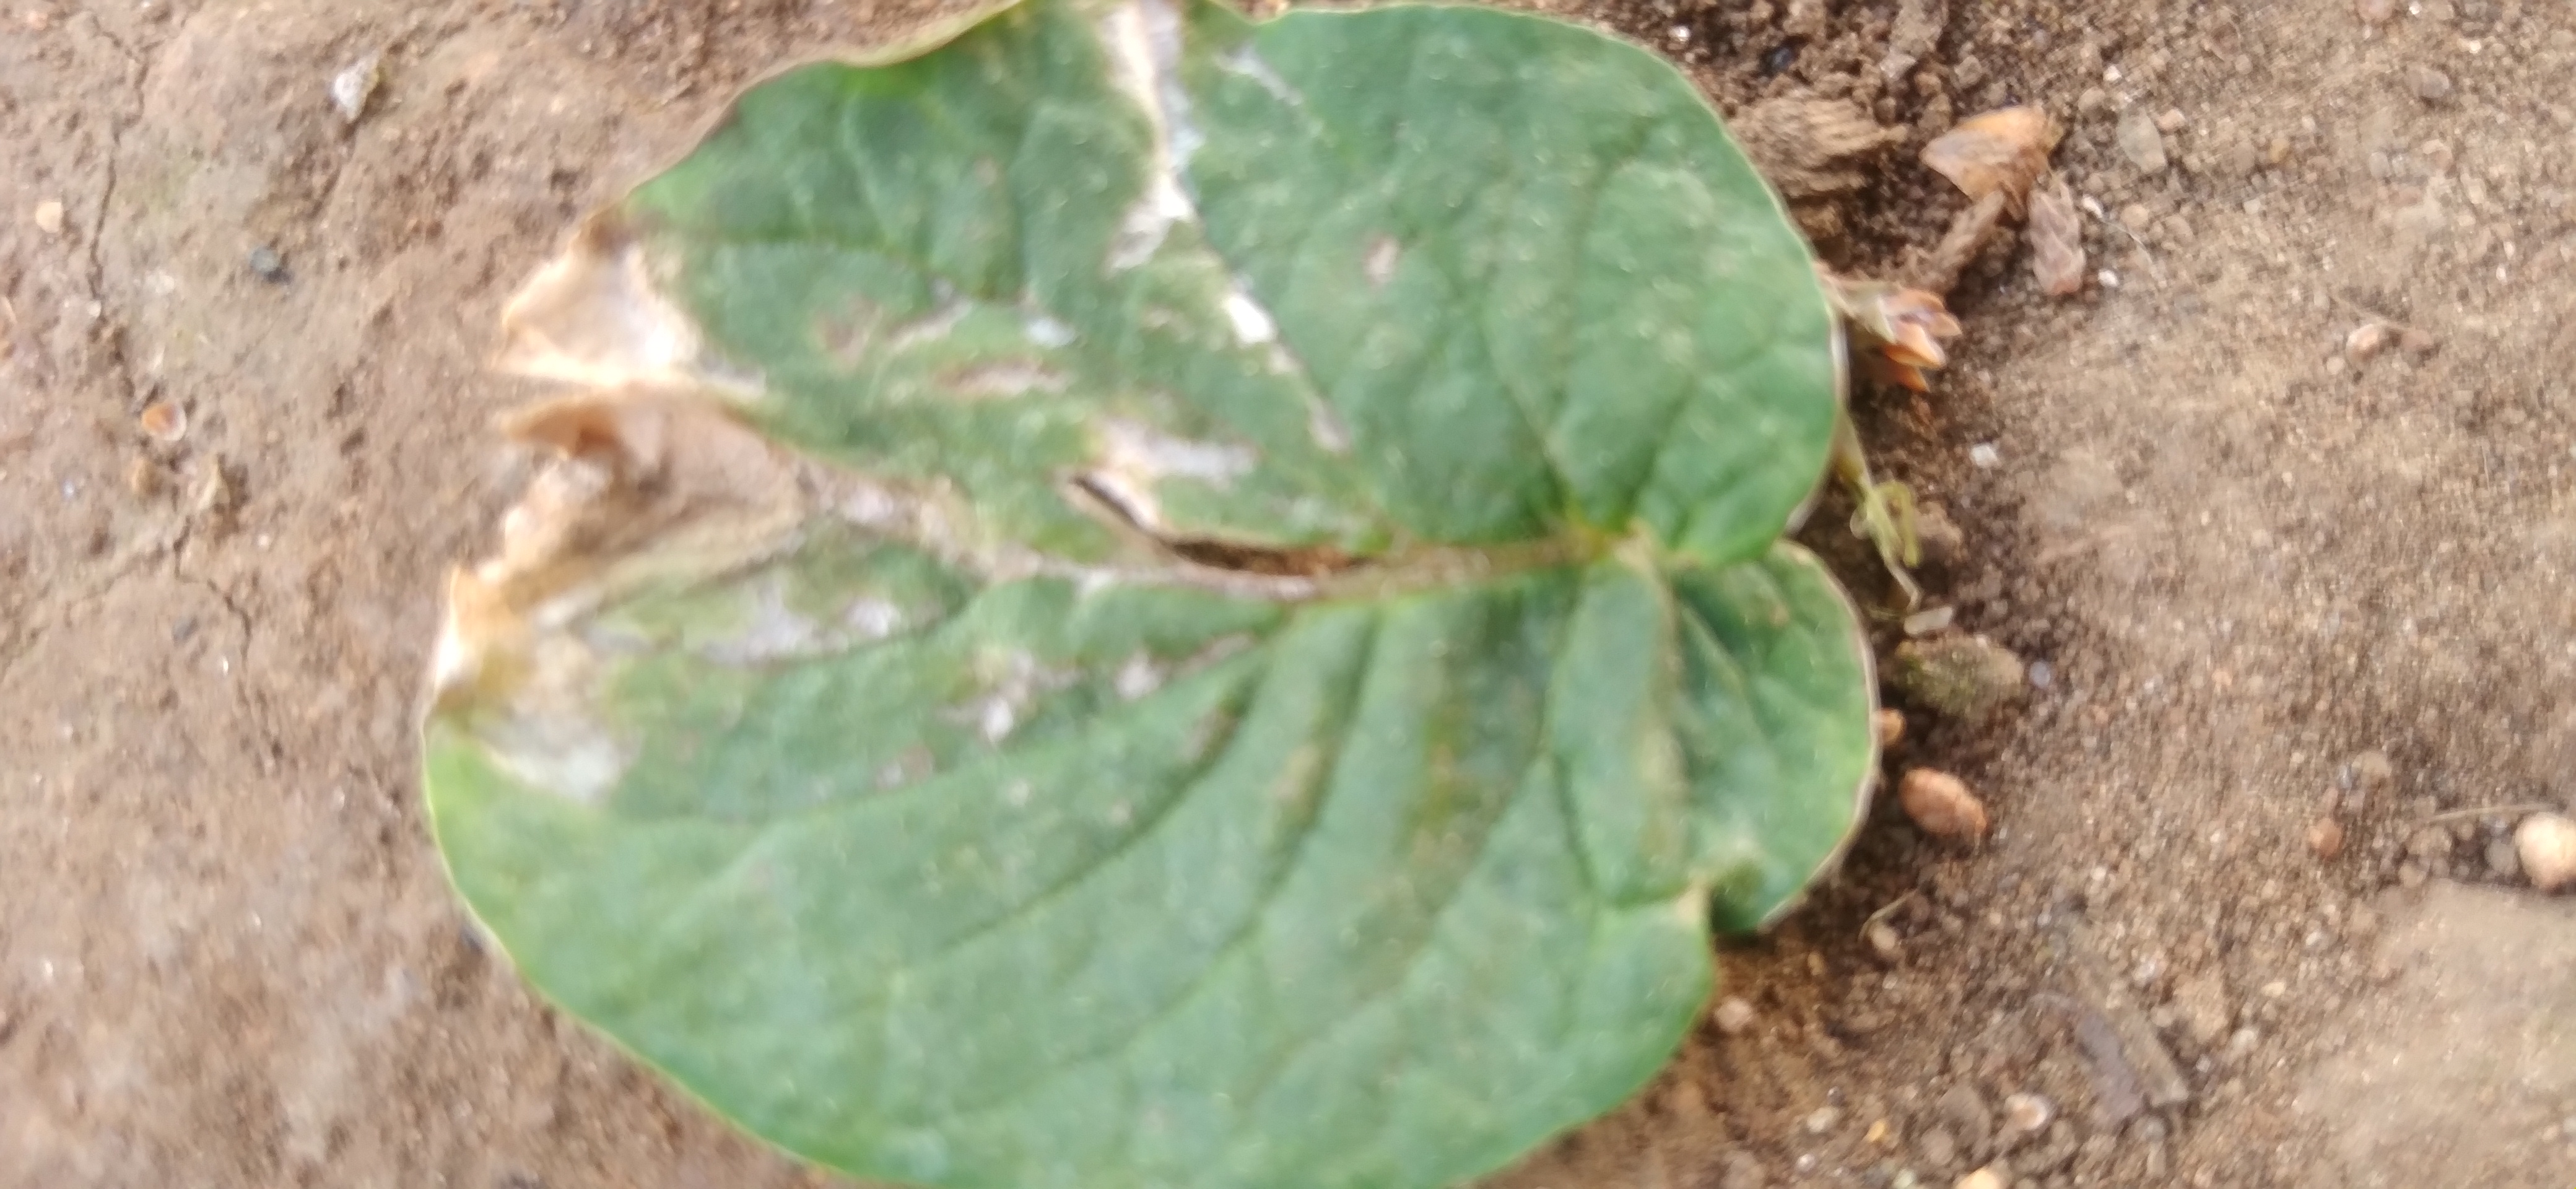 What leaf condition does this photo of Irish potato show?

early blight
